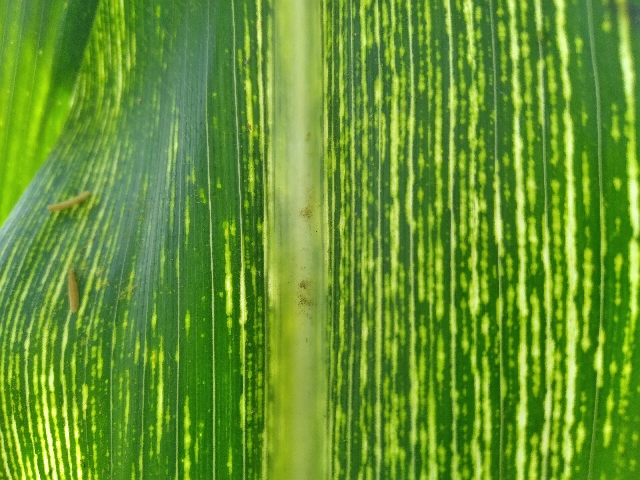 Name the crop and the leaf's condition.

maize, maize streak virus
